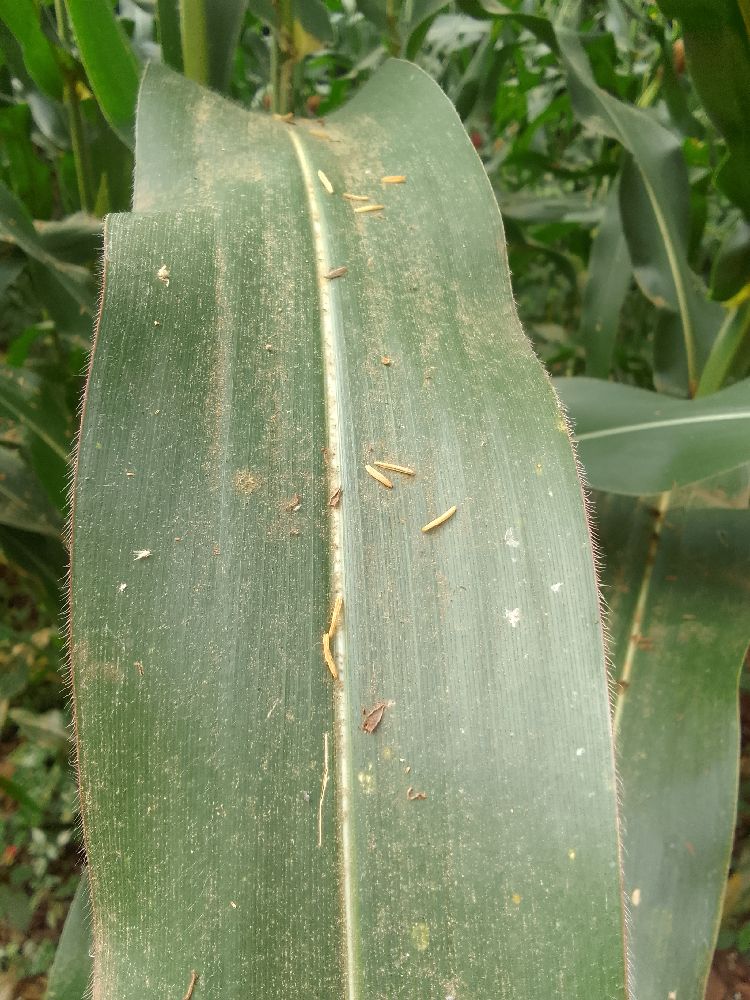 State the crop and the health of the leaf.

maize, healthy
